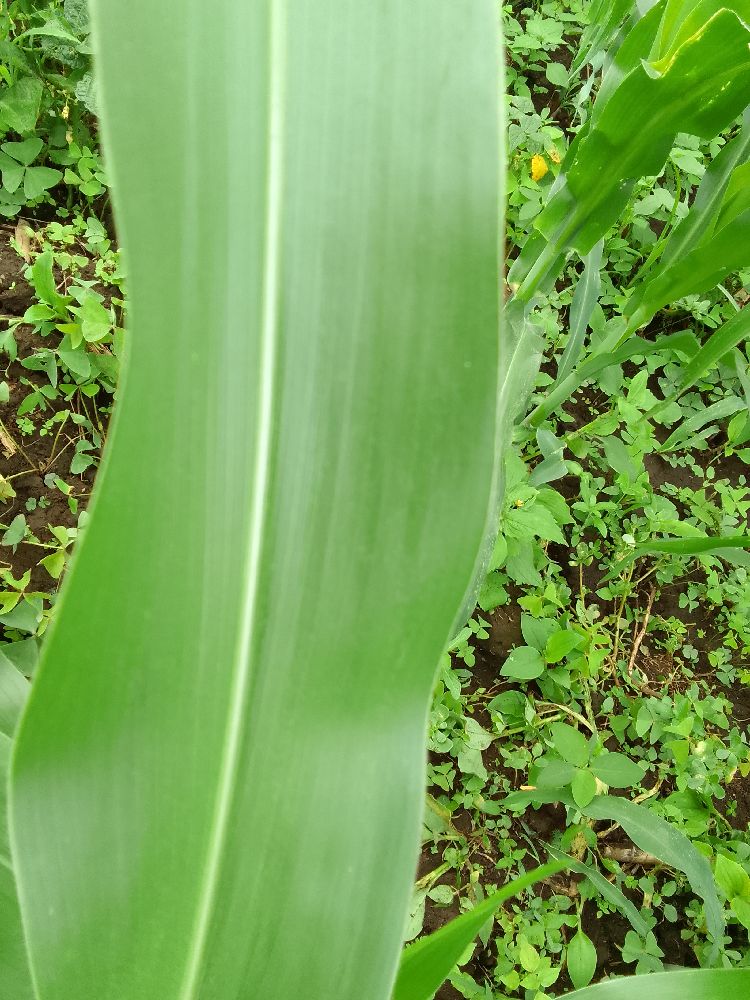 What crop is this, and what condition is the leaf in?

maize, healthy
